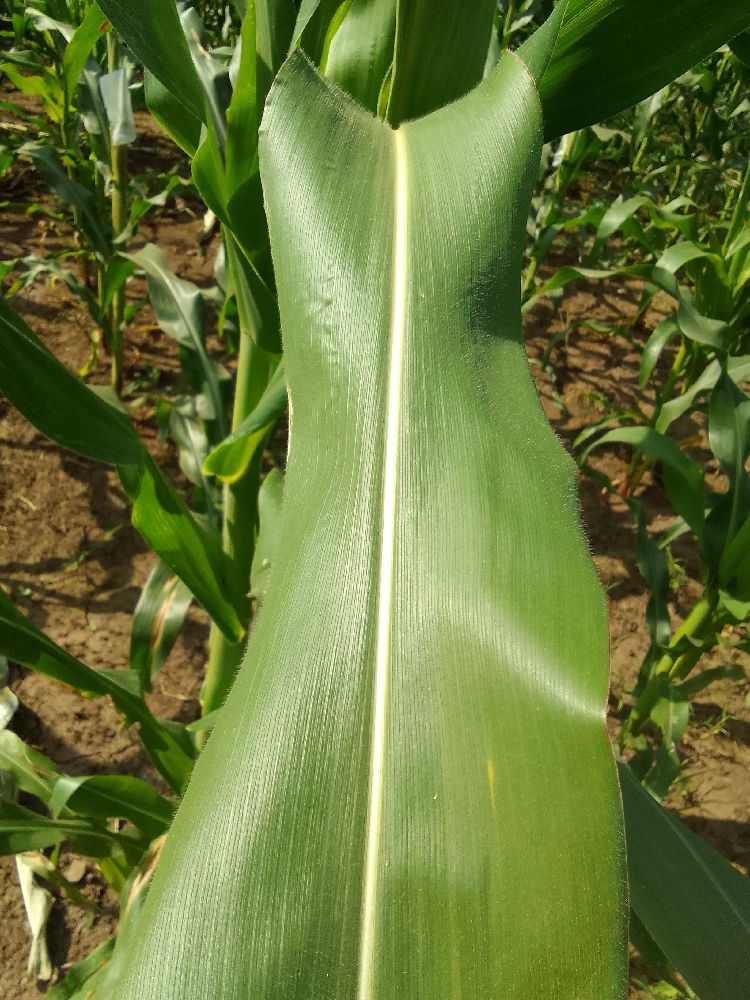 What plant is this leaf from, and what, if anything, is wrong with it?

maize, healthy
